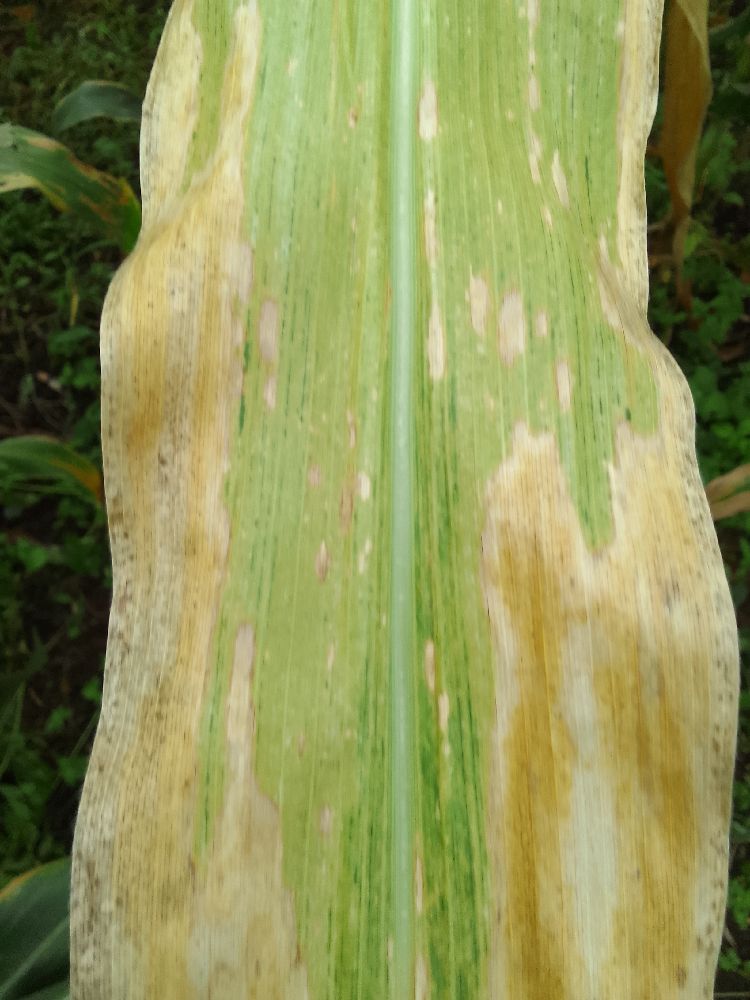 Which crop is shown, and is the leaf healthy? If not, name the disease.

maize, maize lethal necrosis
